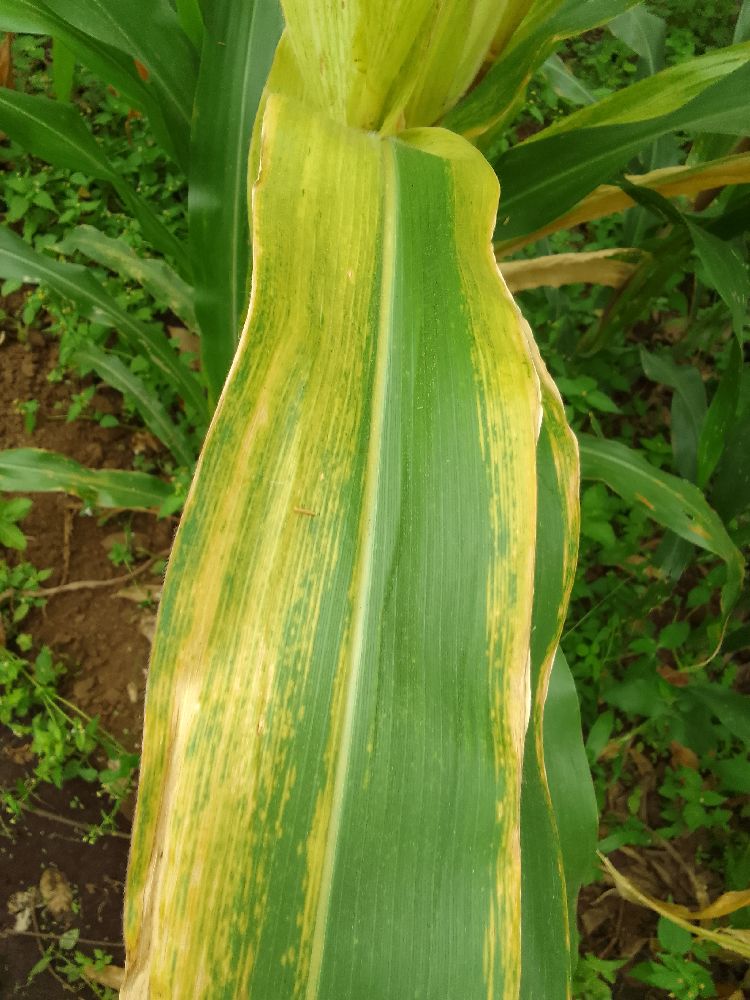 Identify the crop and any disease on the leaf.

maize, maize lethal necrosis
